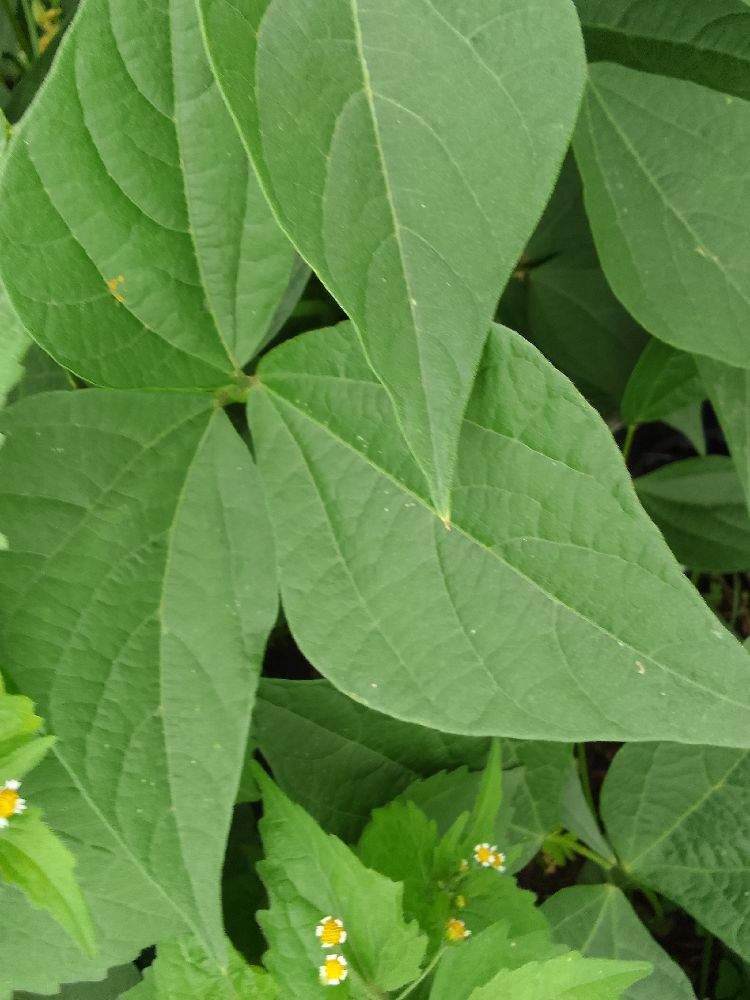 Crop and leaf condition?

common bean, healthy
